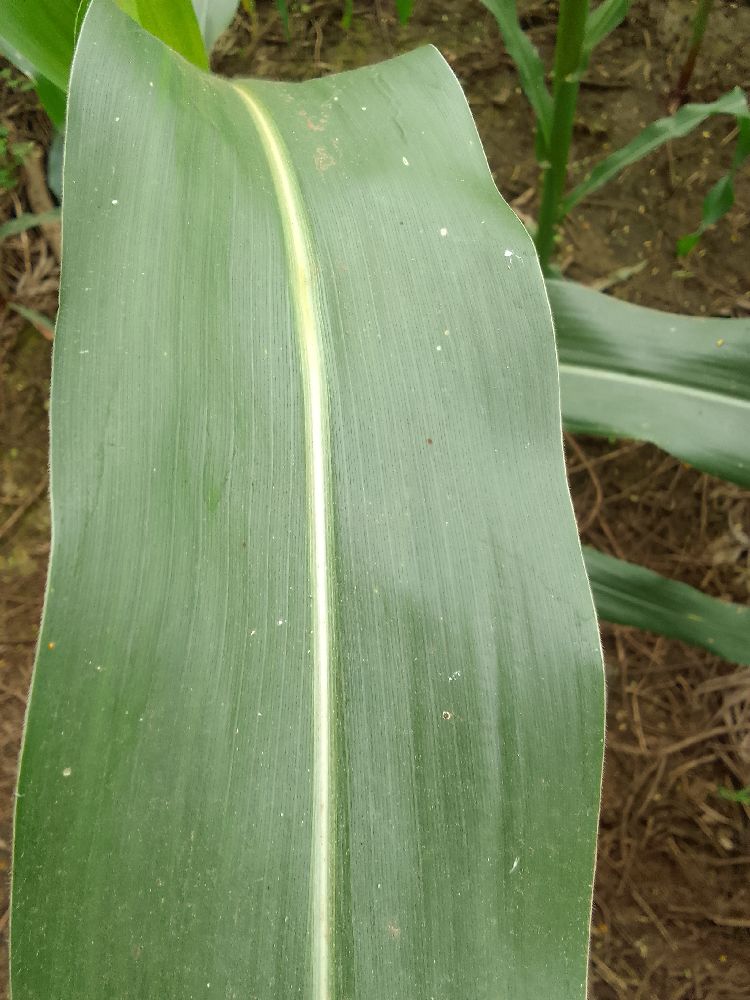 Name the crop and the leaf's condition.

maize, healthy
